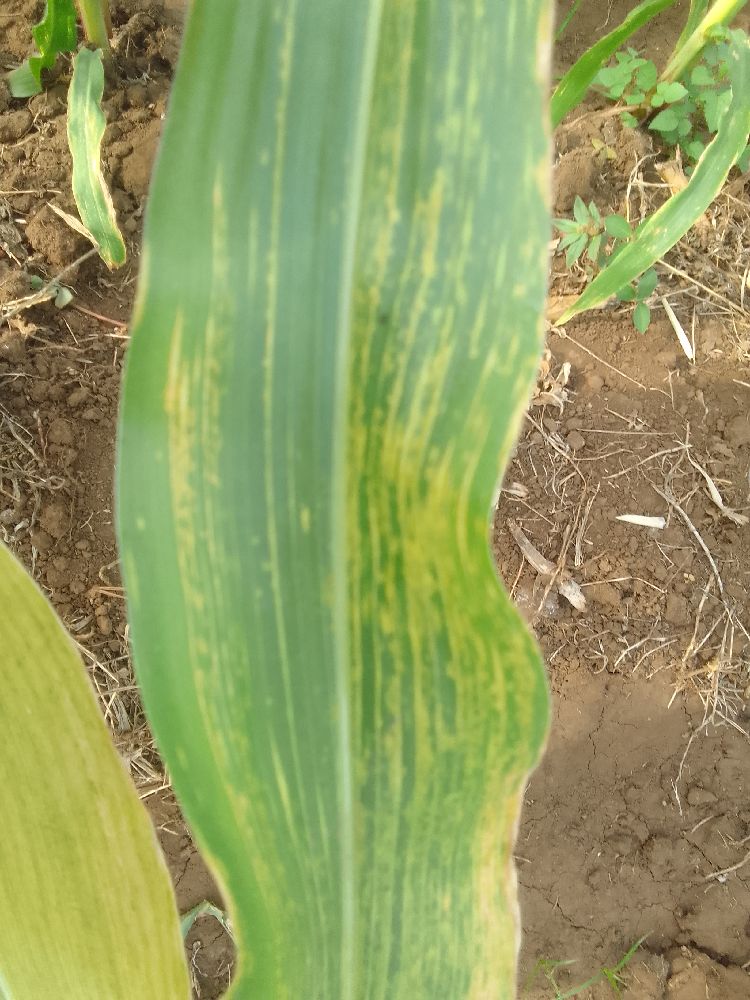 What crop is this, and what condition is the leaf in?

maize, maize lethal necrosis
